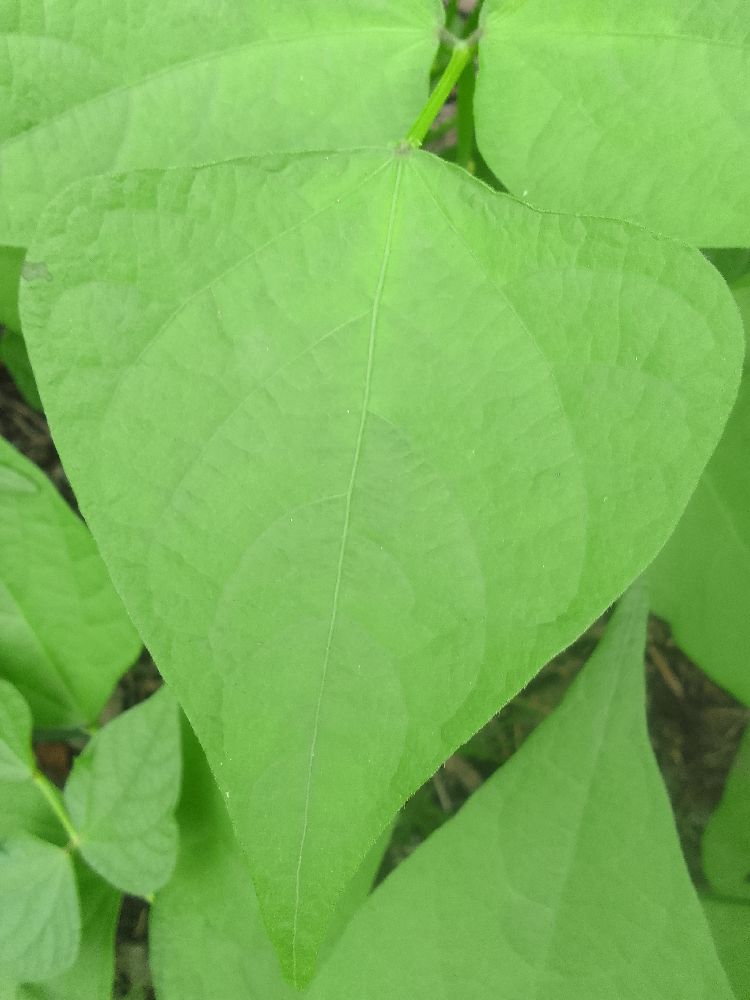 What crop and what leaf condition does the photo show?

common bean, healthy
